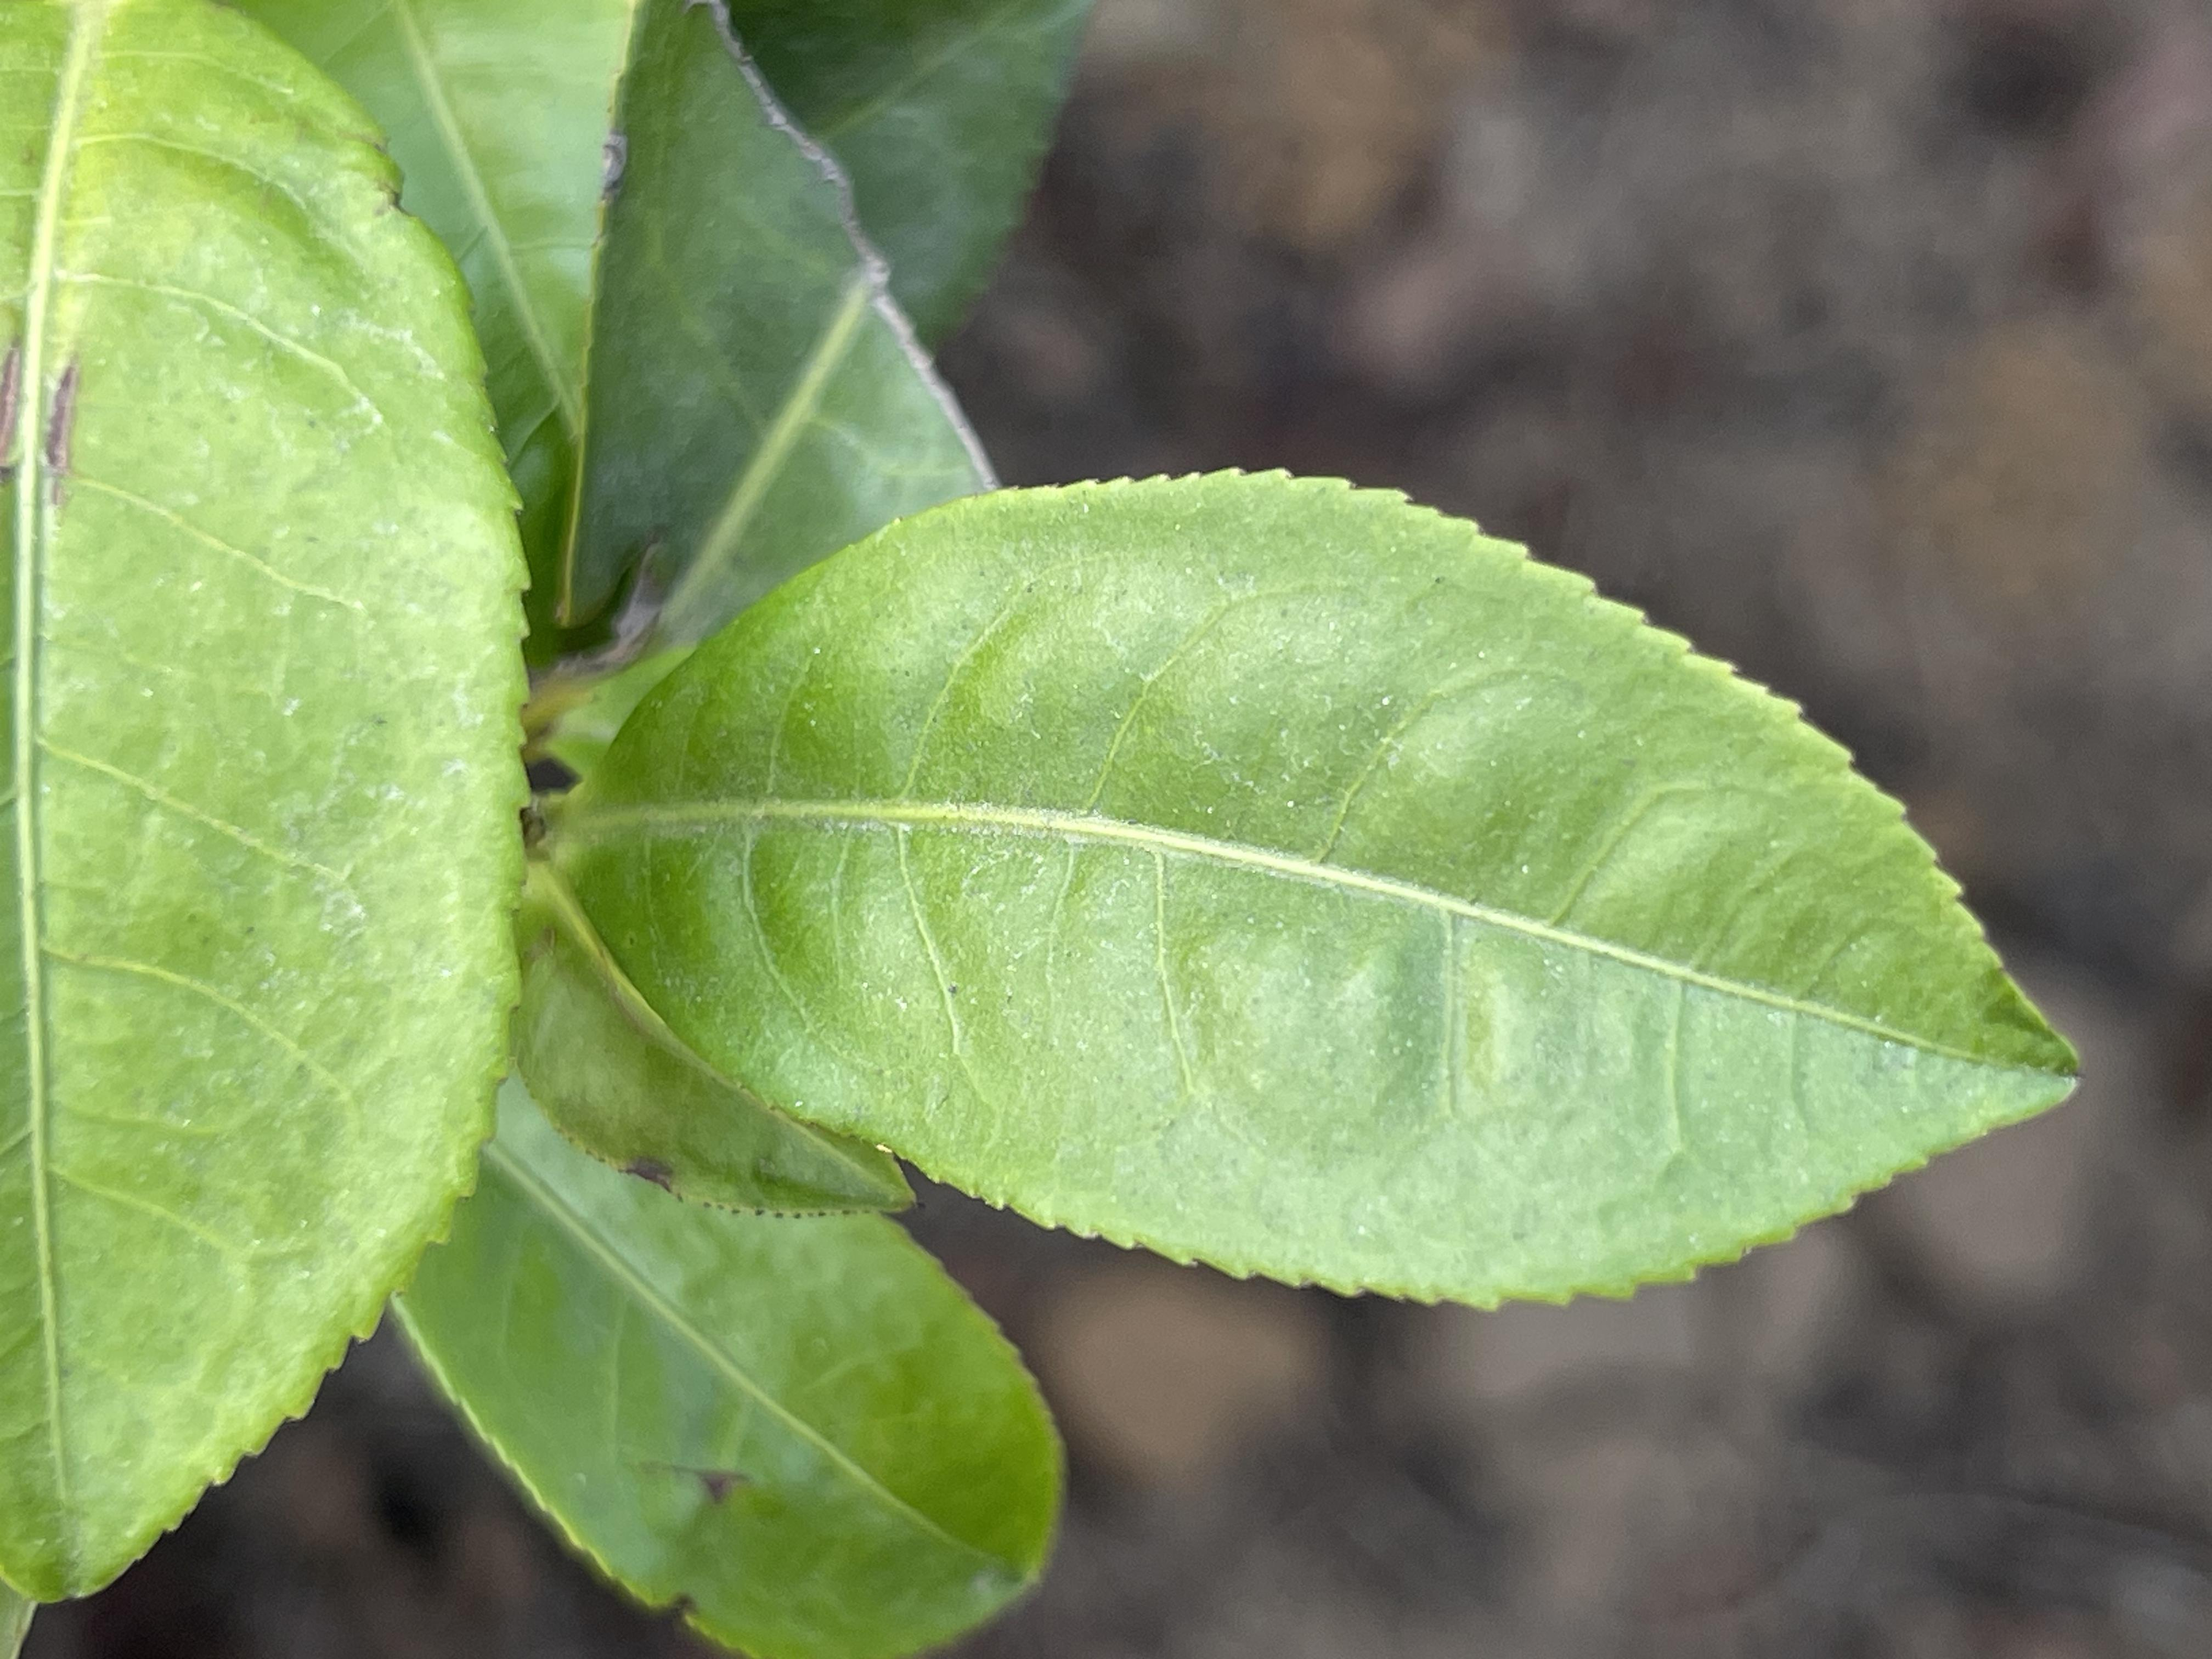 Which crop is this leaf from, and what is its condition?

tea, healthy leaf
